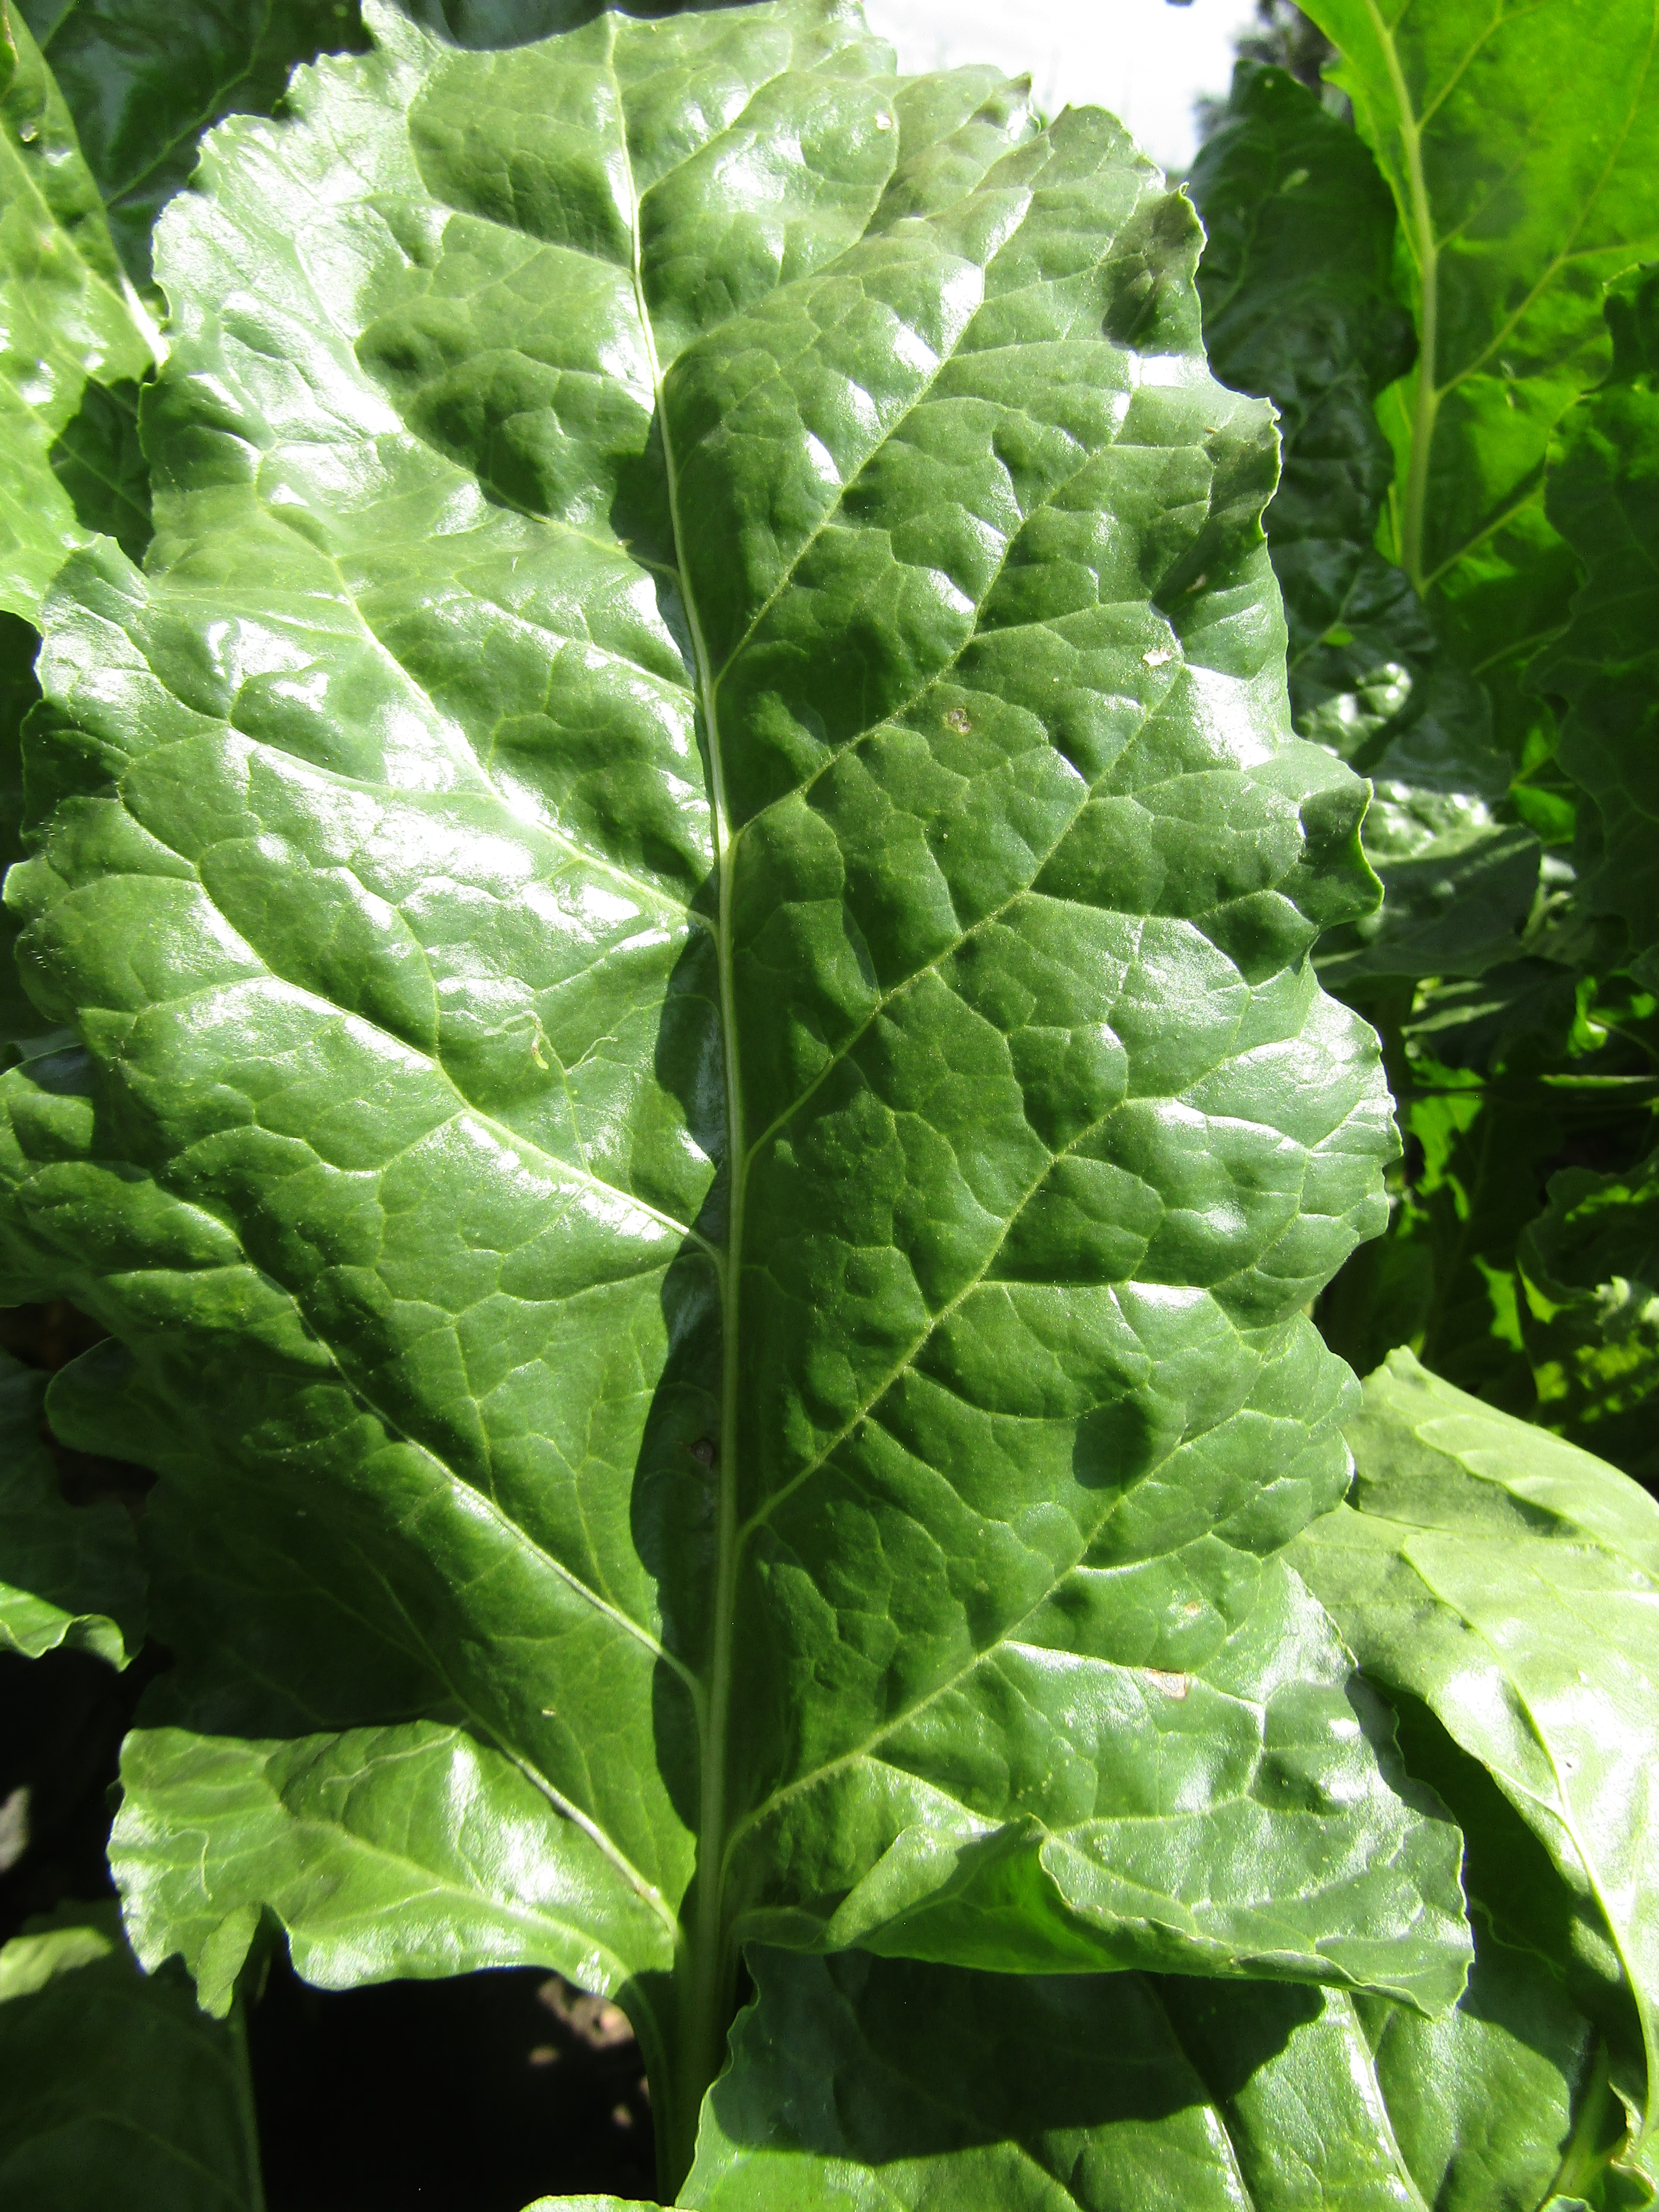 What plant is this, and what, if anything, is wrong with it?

beet, cercospora
